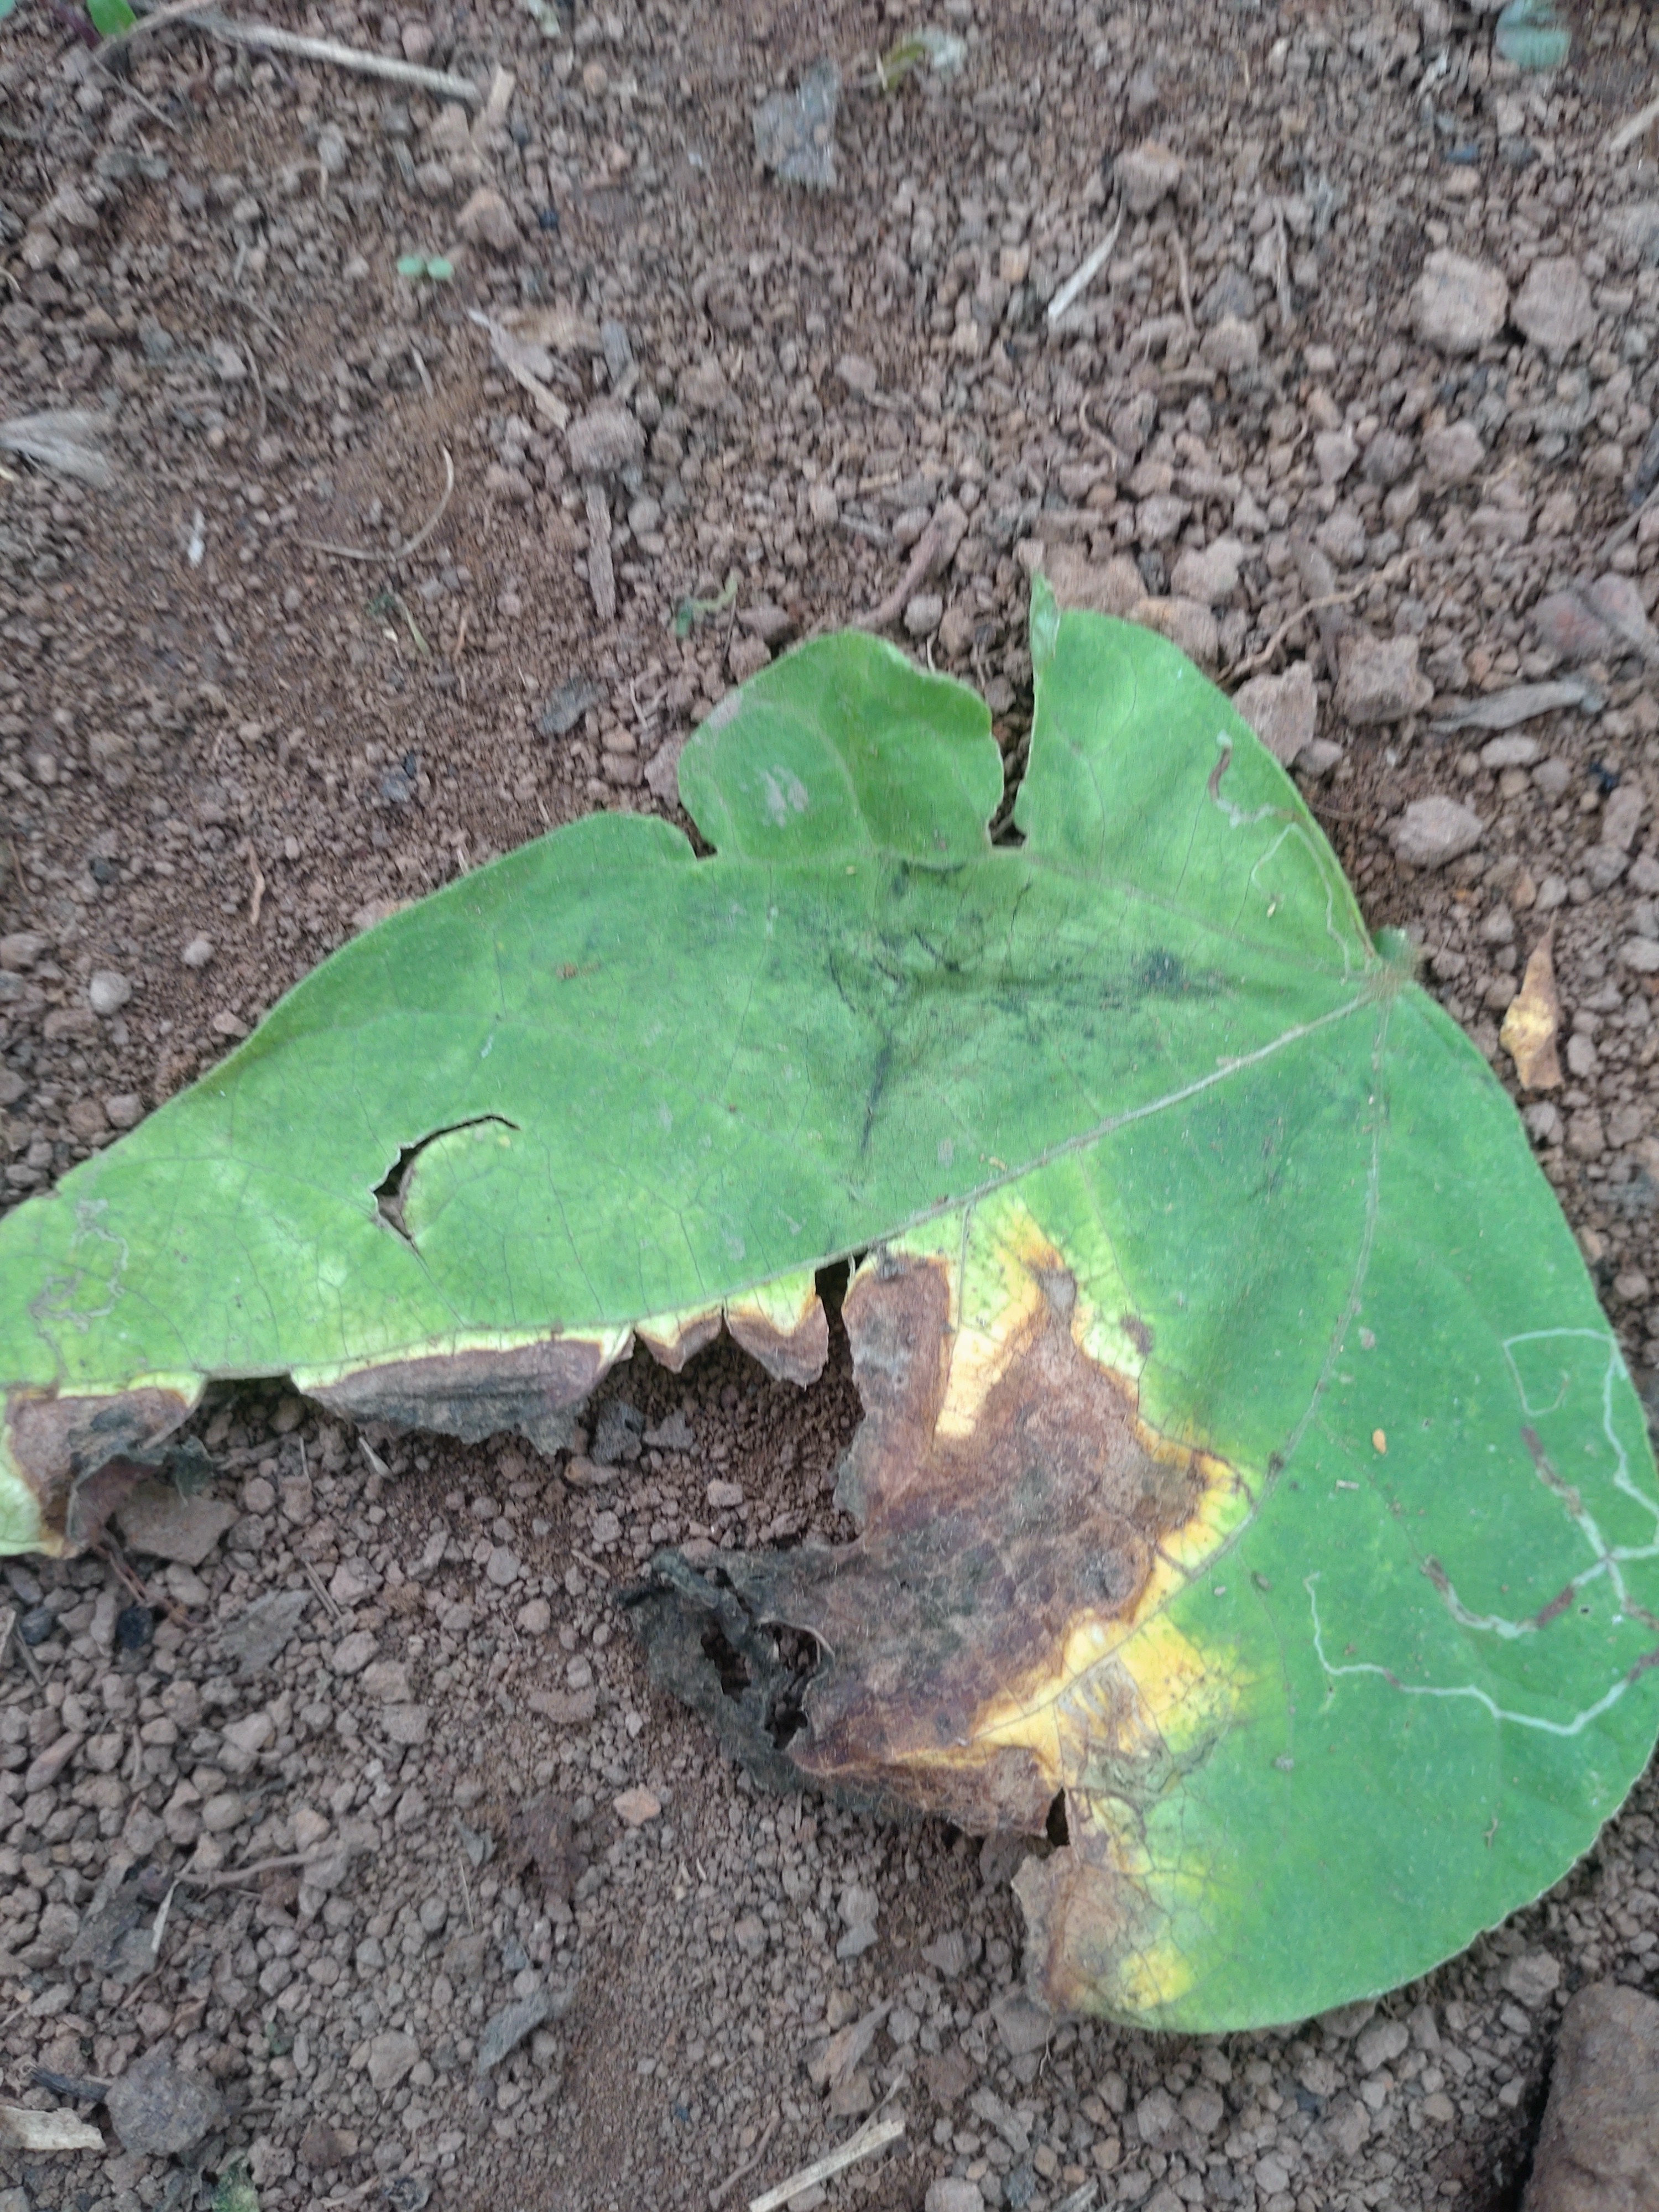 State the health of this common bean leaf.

anthracnose
